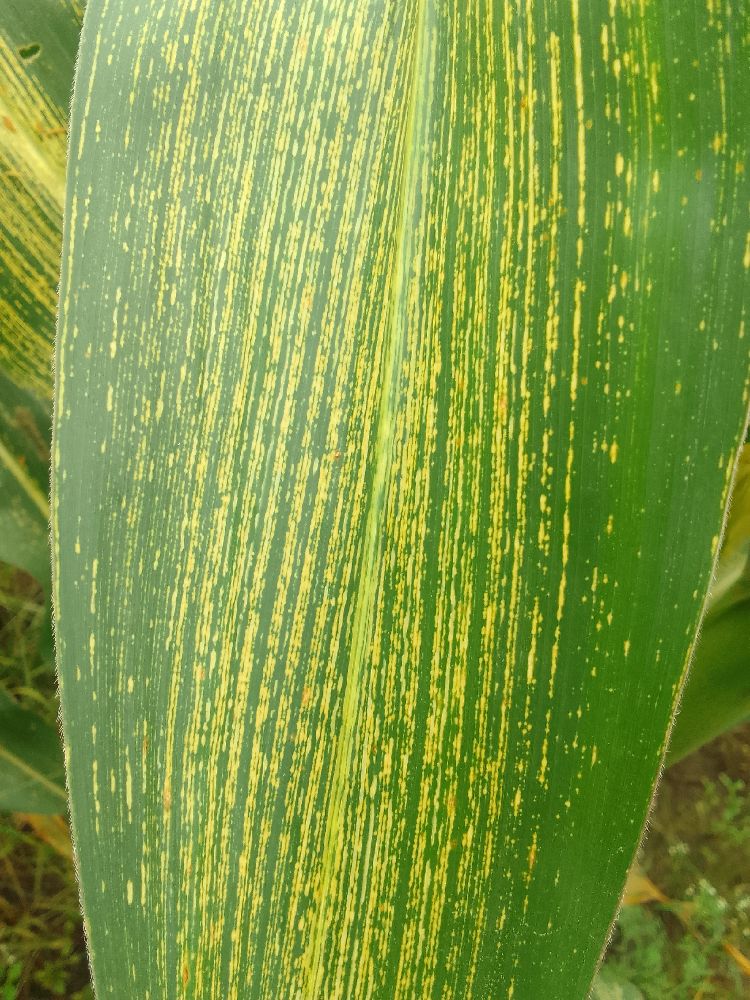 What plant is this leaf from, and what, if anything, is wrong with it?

maize, maize streak virus
